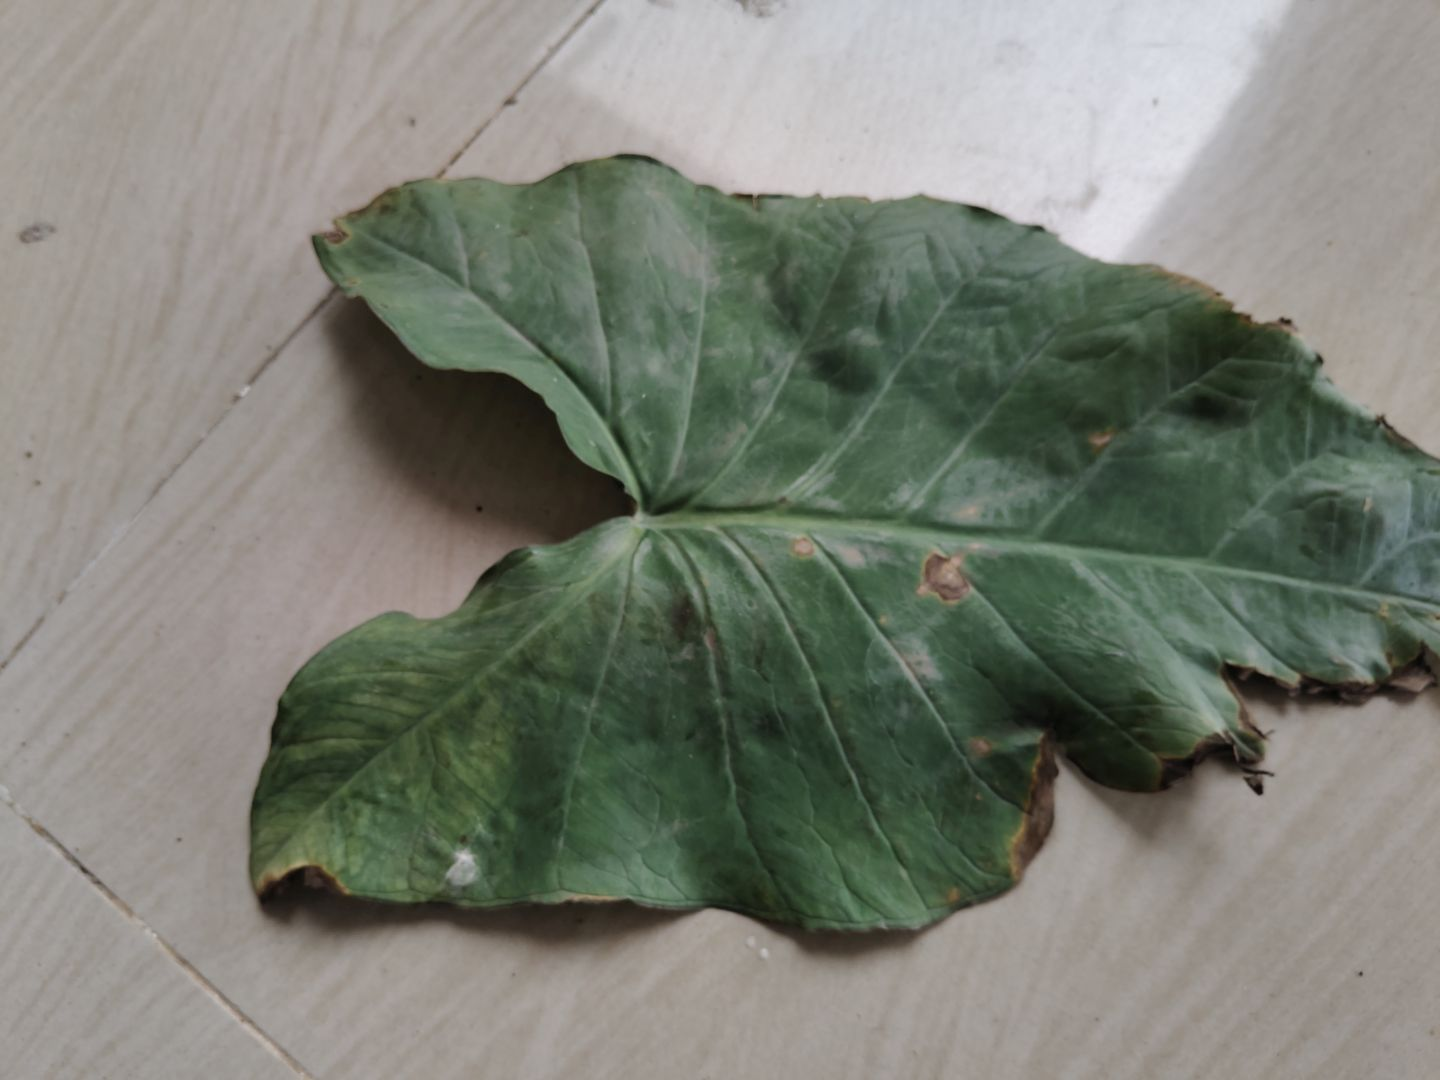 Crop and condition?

taro, leaf blight
